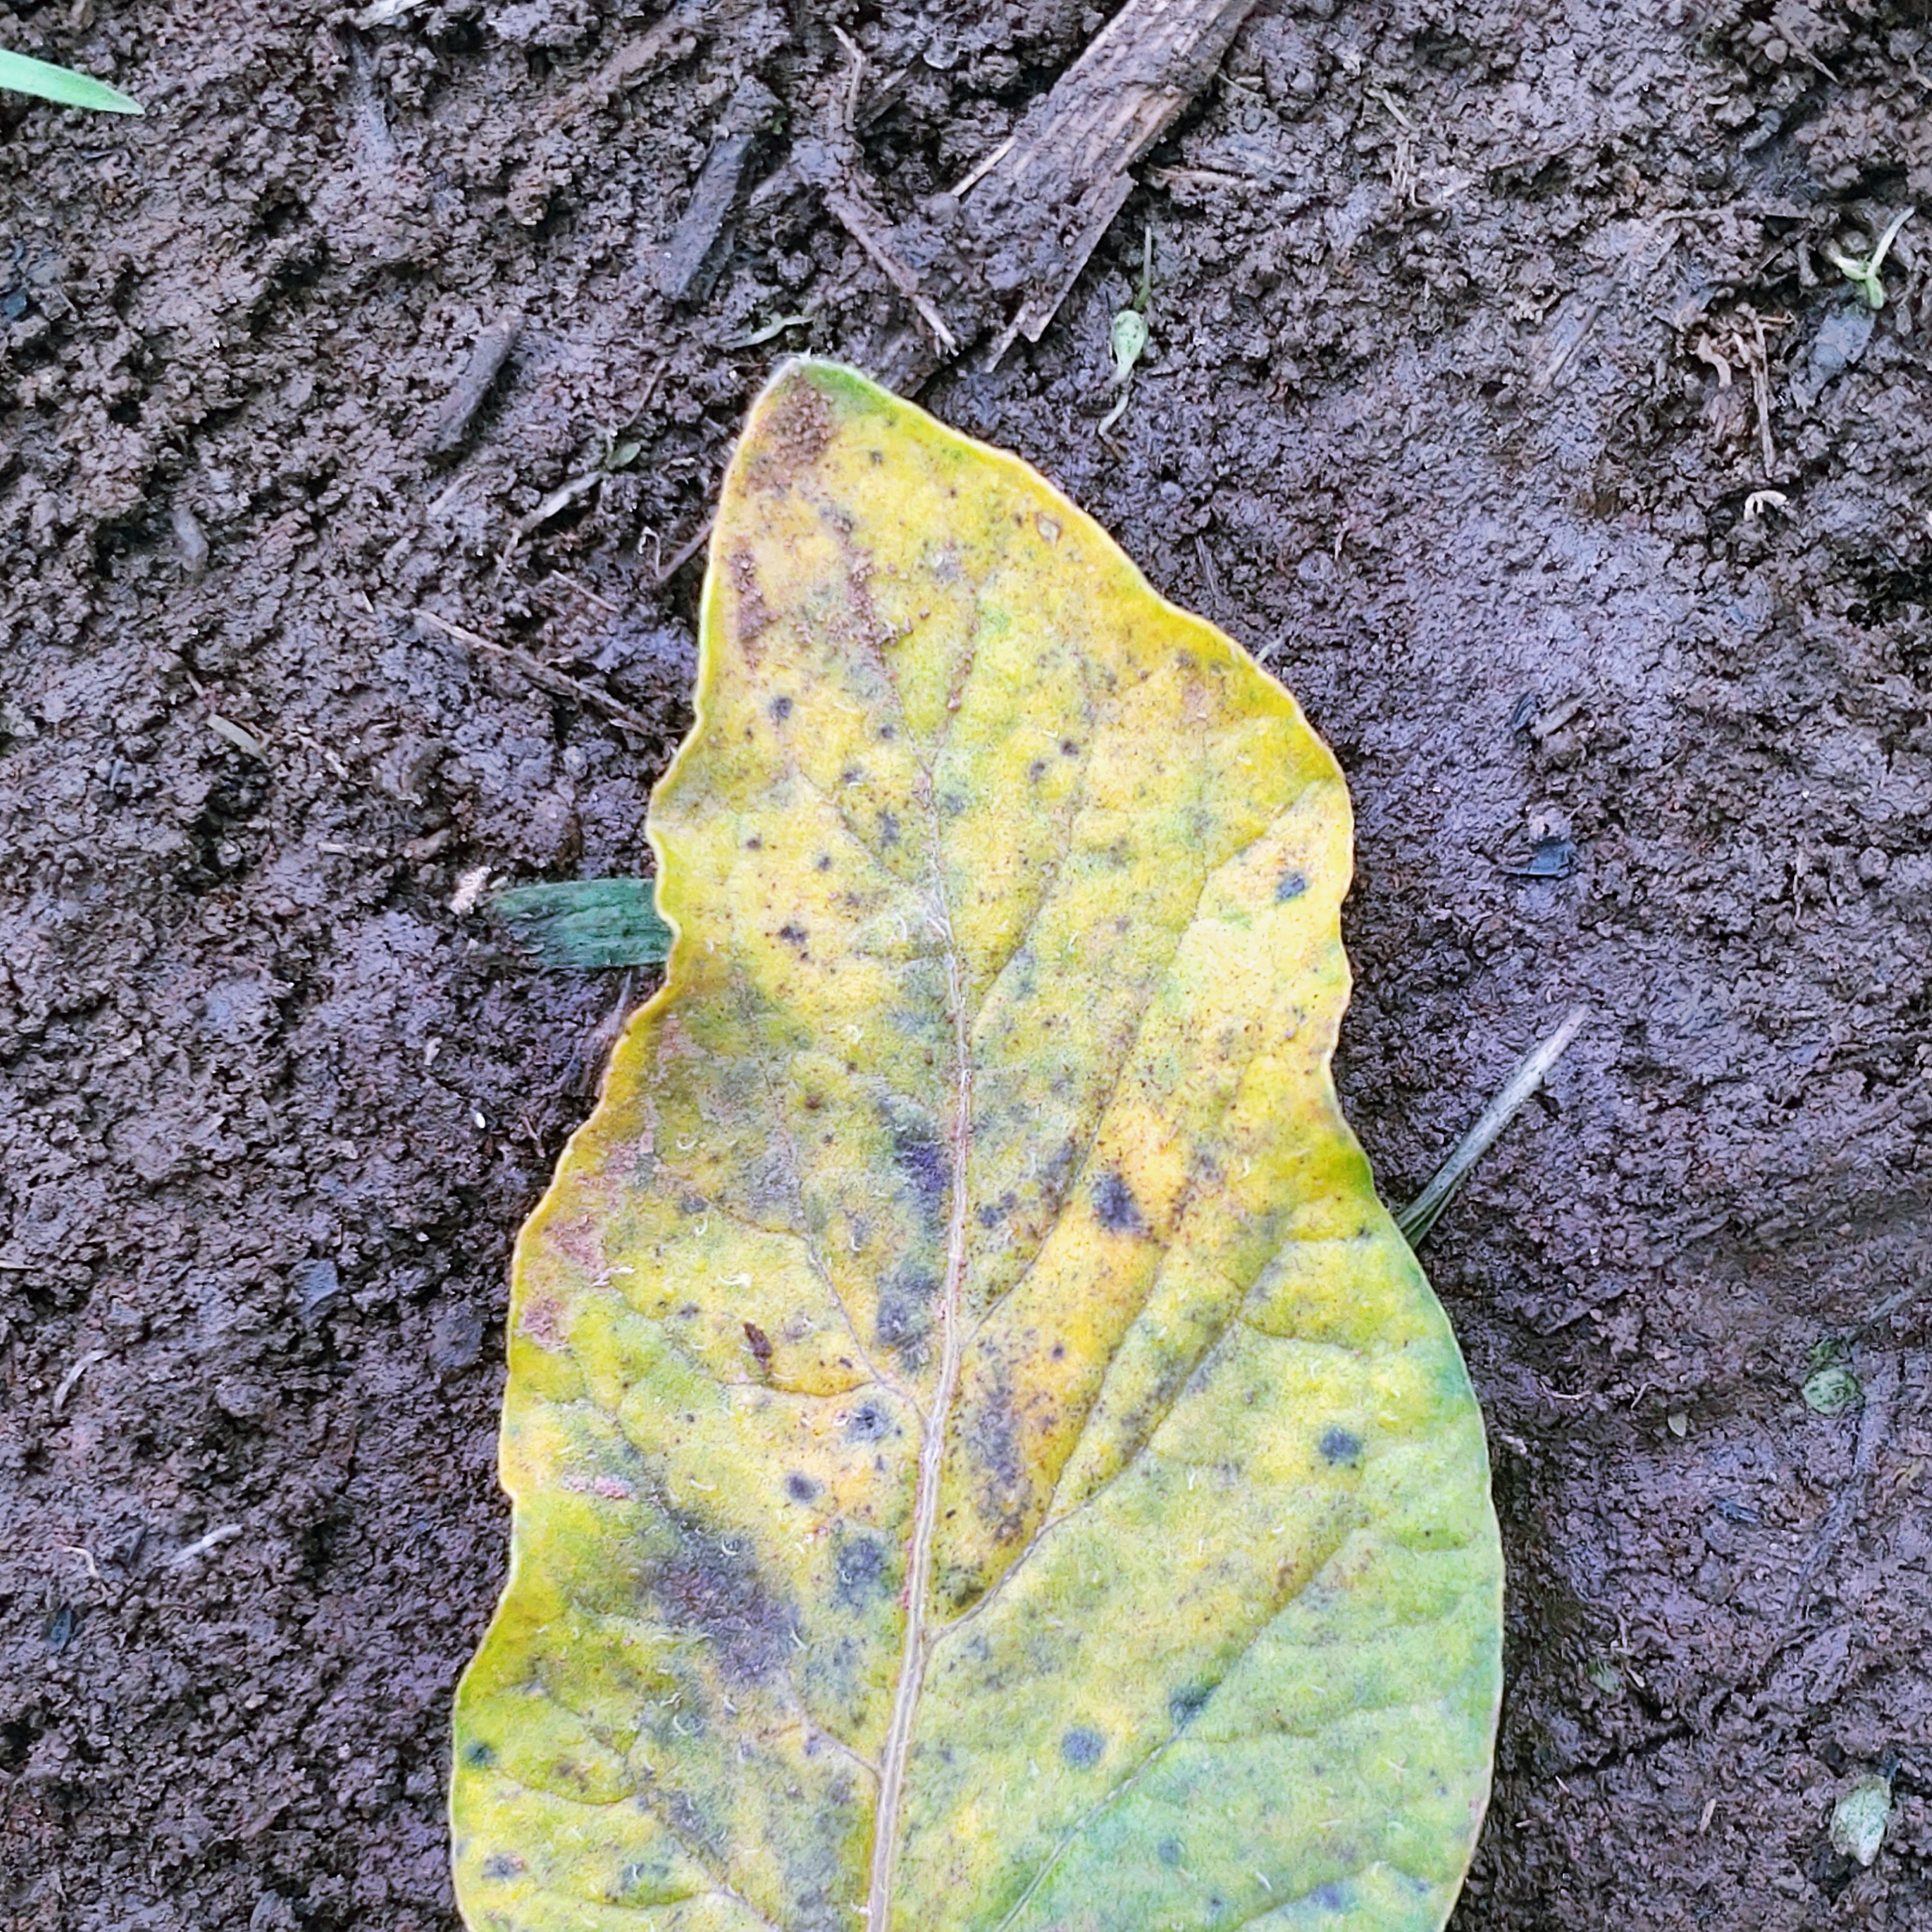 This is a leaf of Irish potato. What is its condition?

late blight
